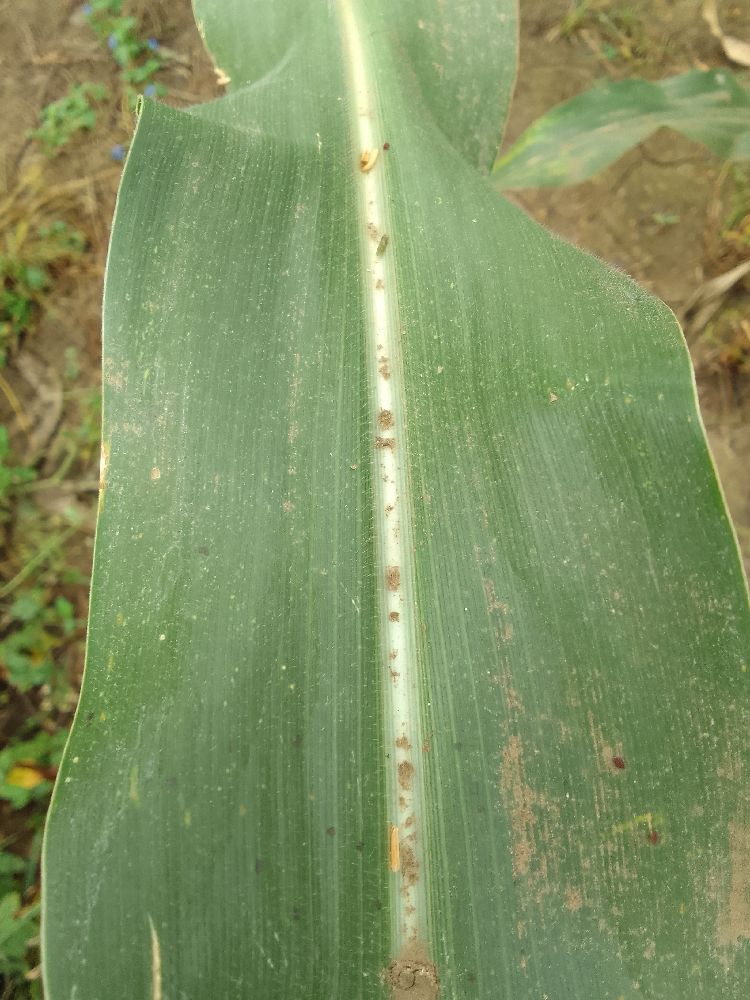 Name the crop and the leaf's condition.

maize, healthy
